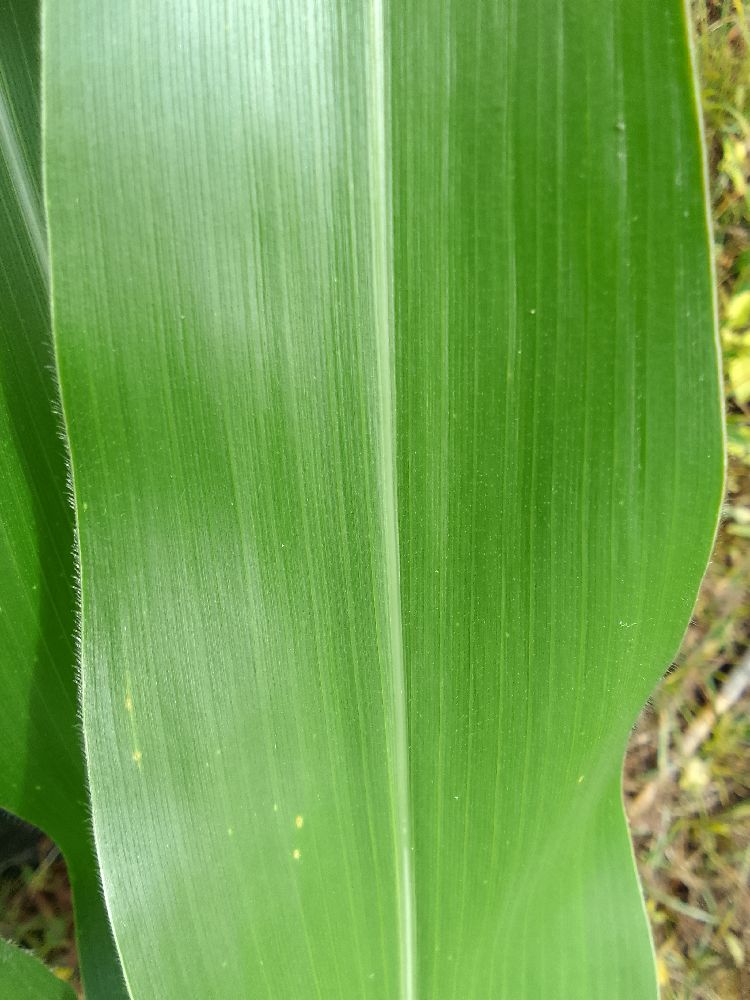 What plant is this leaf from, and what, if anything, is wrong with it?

maize, healthy
